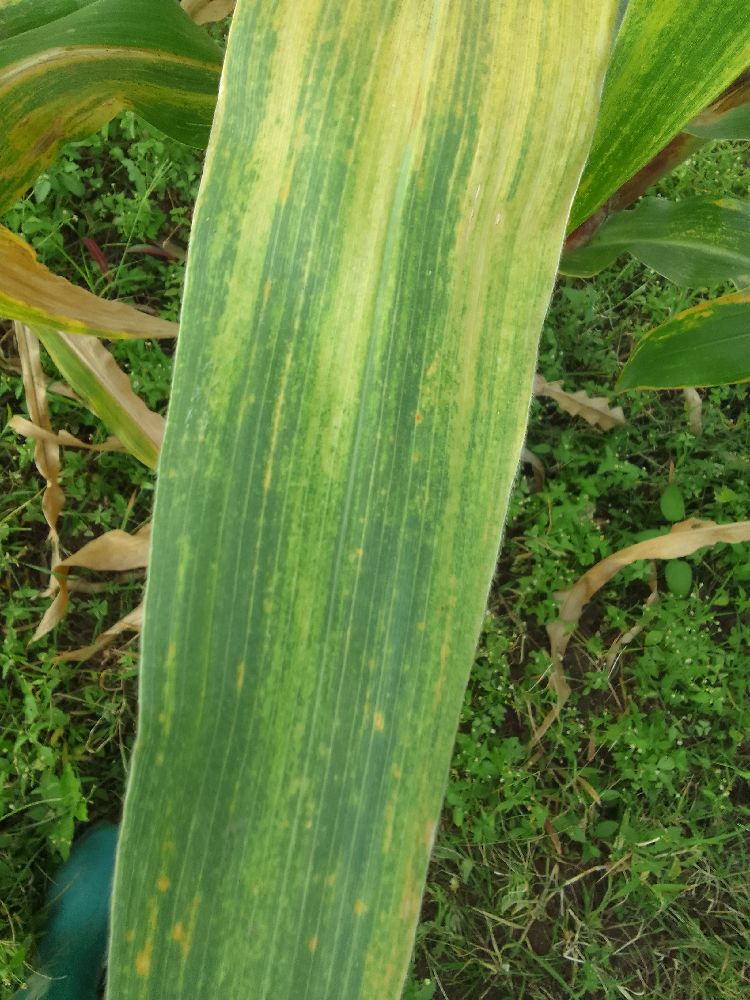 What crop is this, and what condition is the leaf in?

maize, maize lethal necrosis
